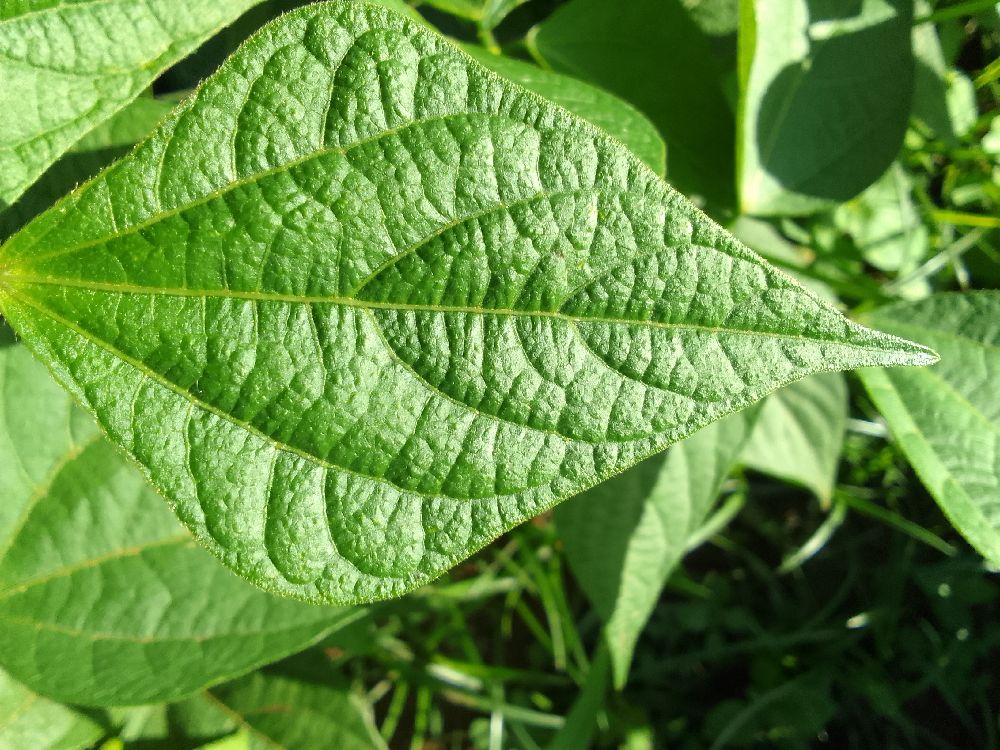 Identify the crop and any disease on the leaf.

common bean, healthy
